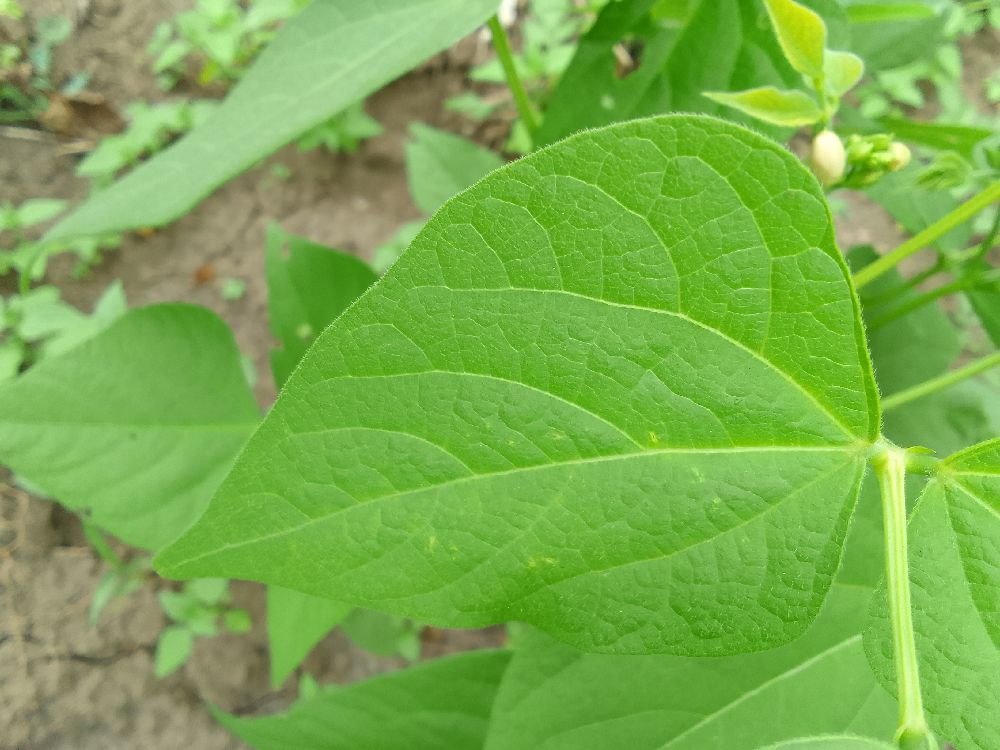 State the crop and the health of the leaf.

common bean, healthy
